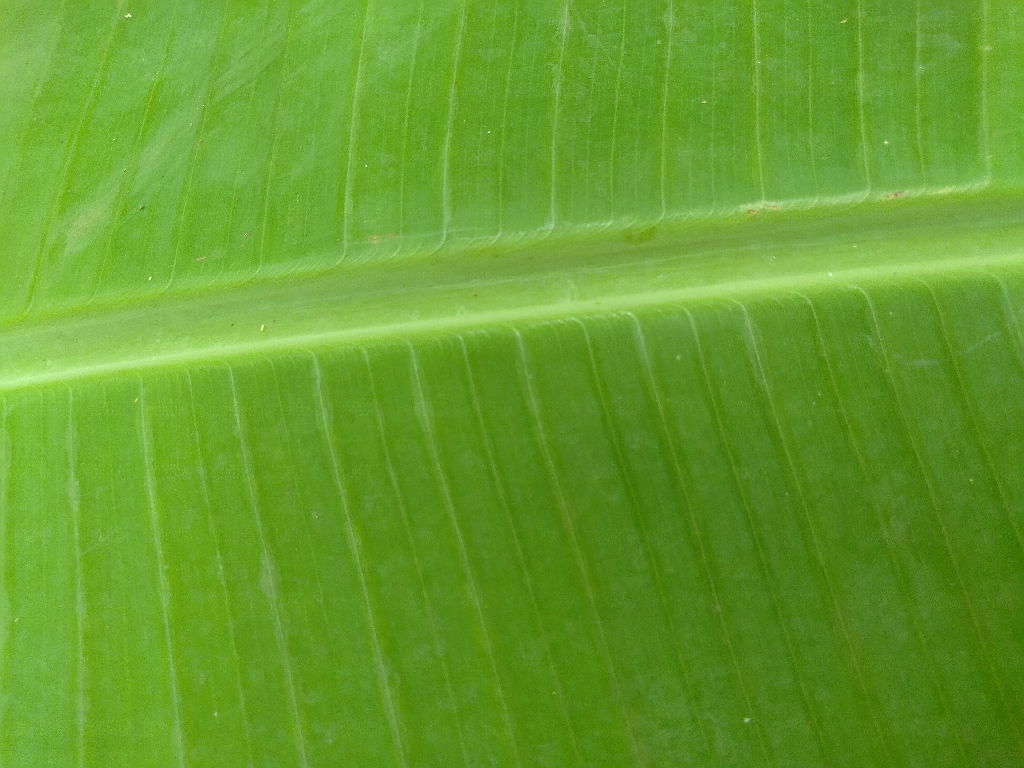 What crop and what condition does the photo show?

banana, healthy
